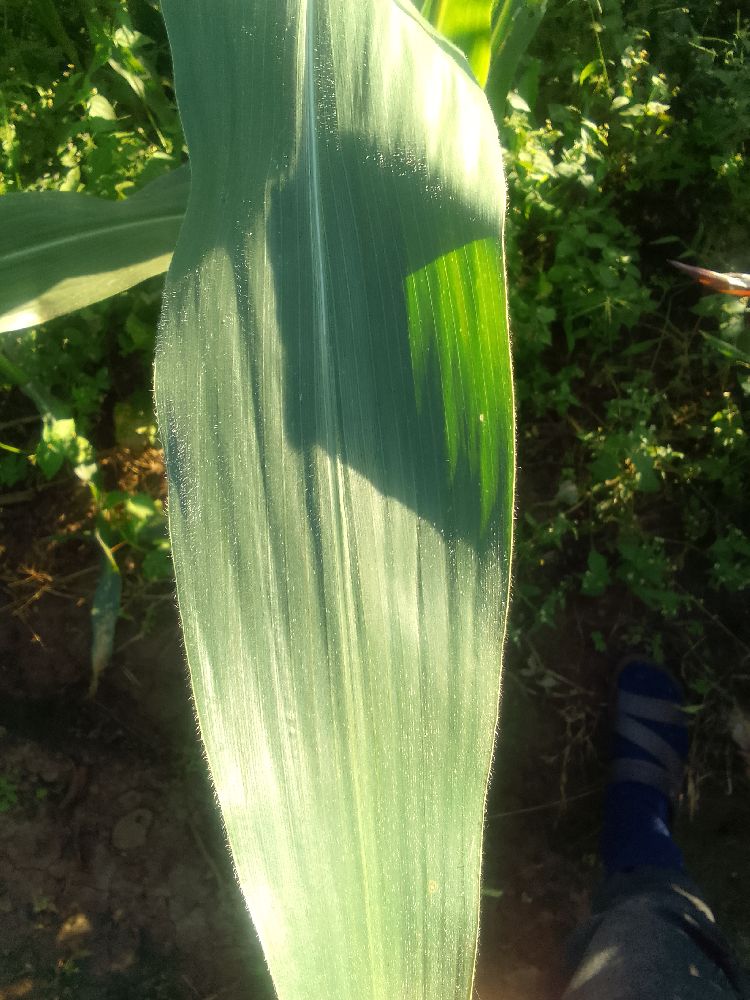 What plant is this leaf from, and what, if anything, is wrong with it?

maize, healthy
